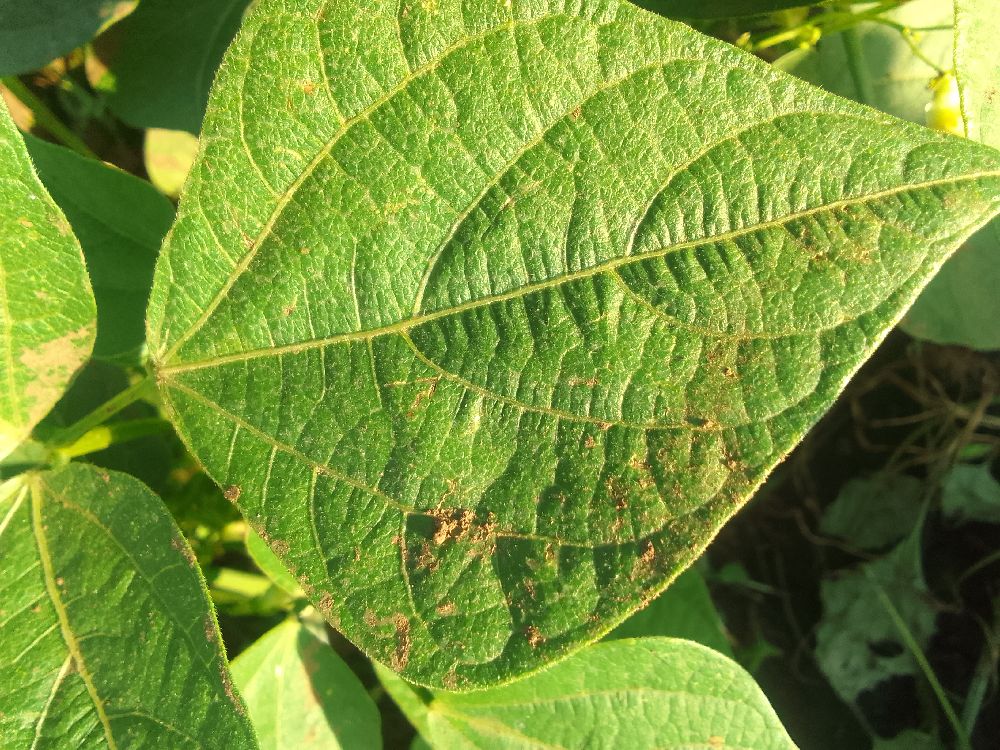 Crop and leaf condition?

common bean, healthy
